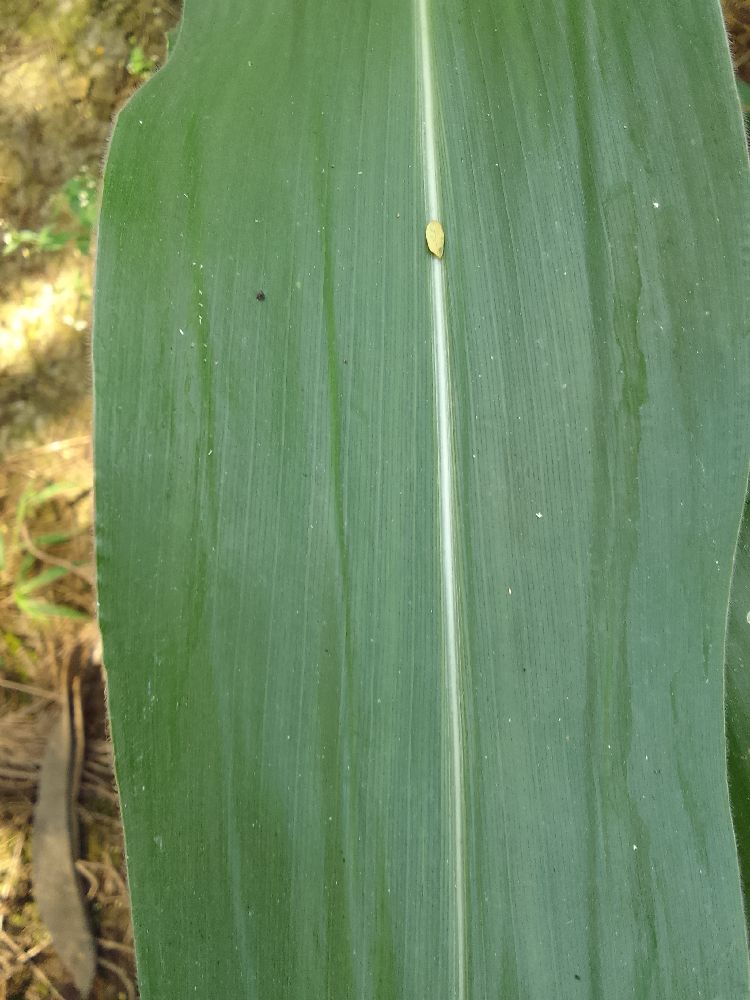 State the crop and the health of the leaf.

maize, healthy
